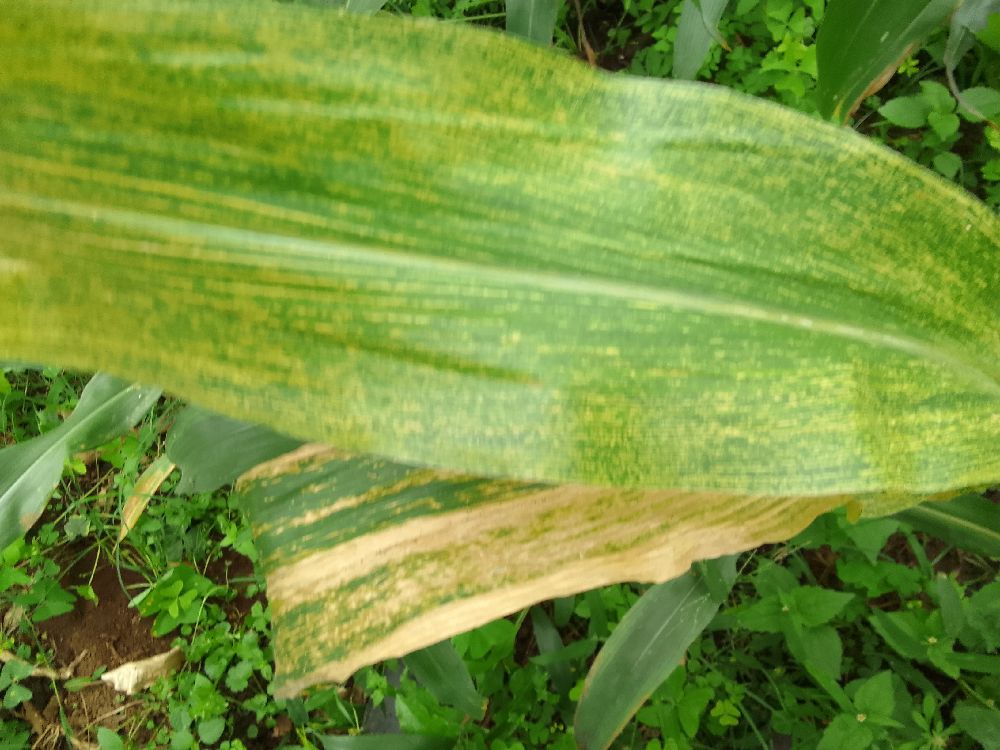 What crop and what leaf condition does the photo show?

maize, maize lethal necrosis
